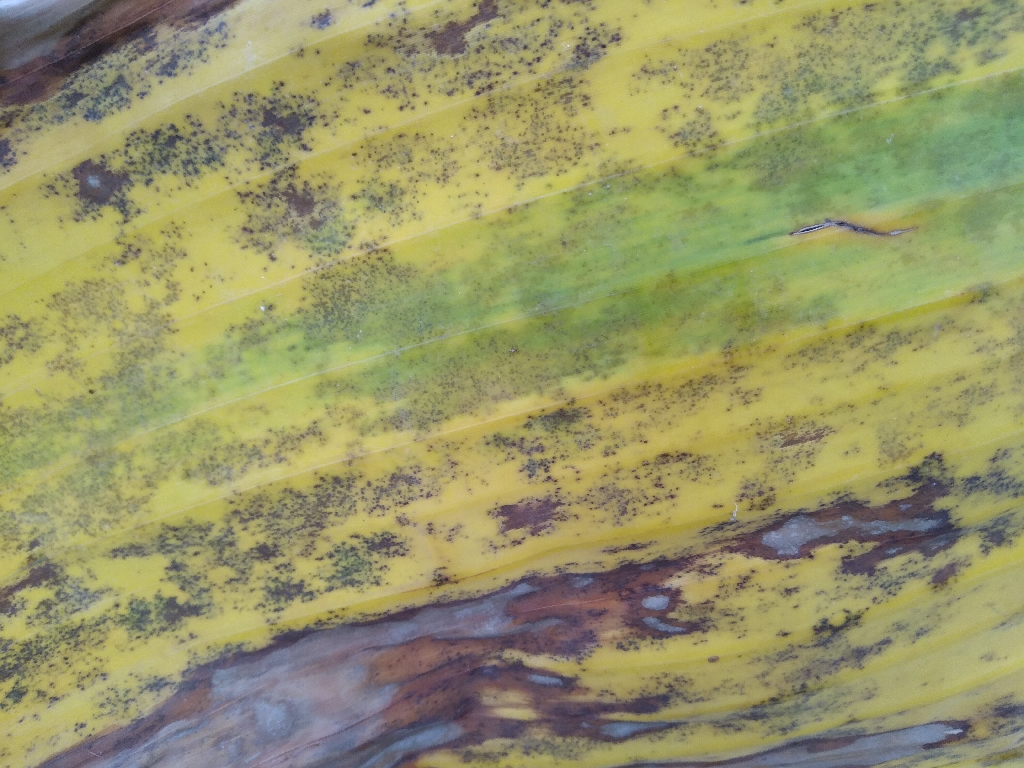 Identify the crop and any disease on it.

banana, black sigatoka
